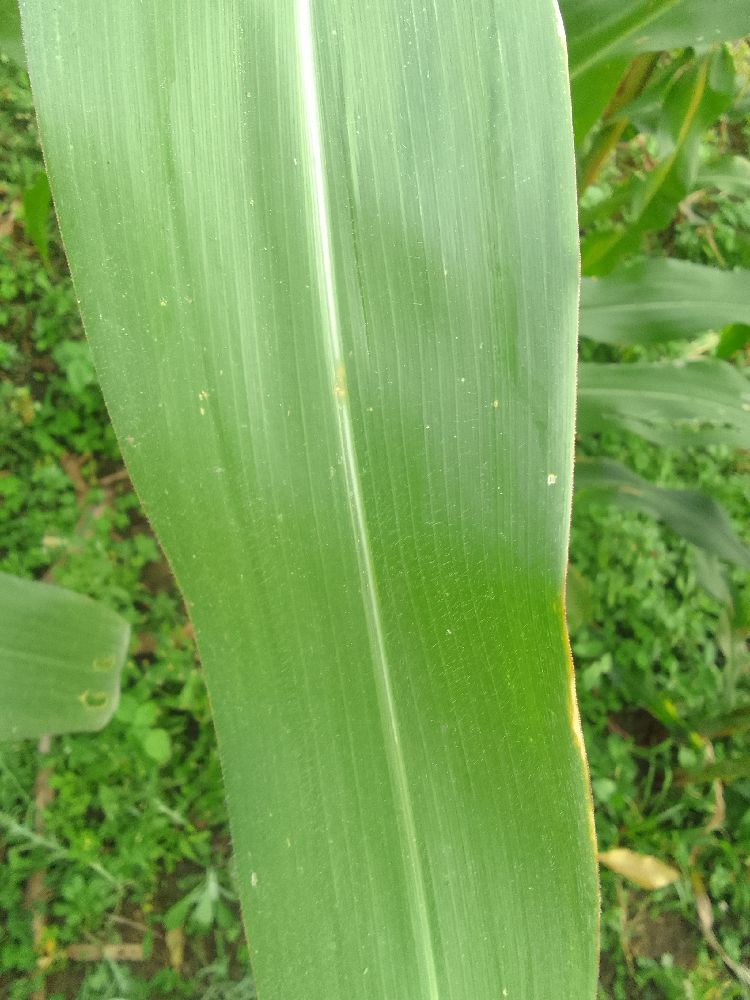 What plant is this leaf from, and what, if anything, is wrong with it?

maize, healthy
